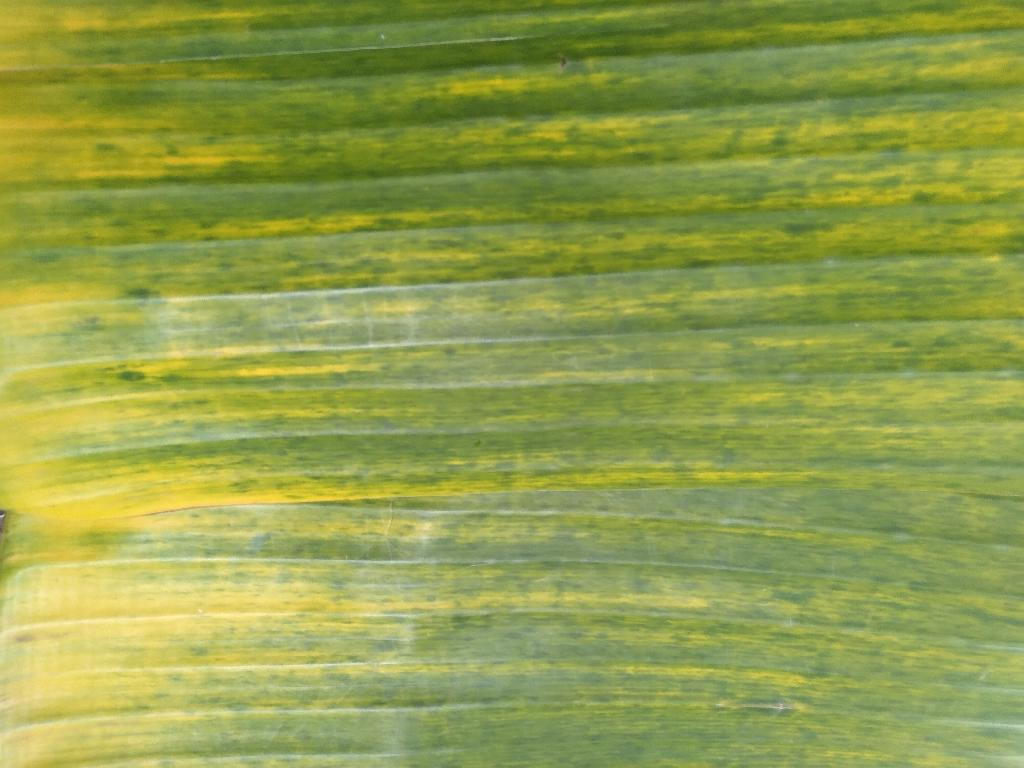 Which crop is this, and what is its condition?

banana, fusarium wilt race 1
